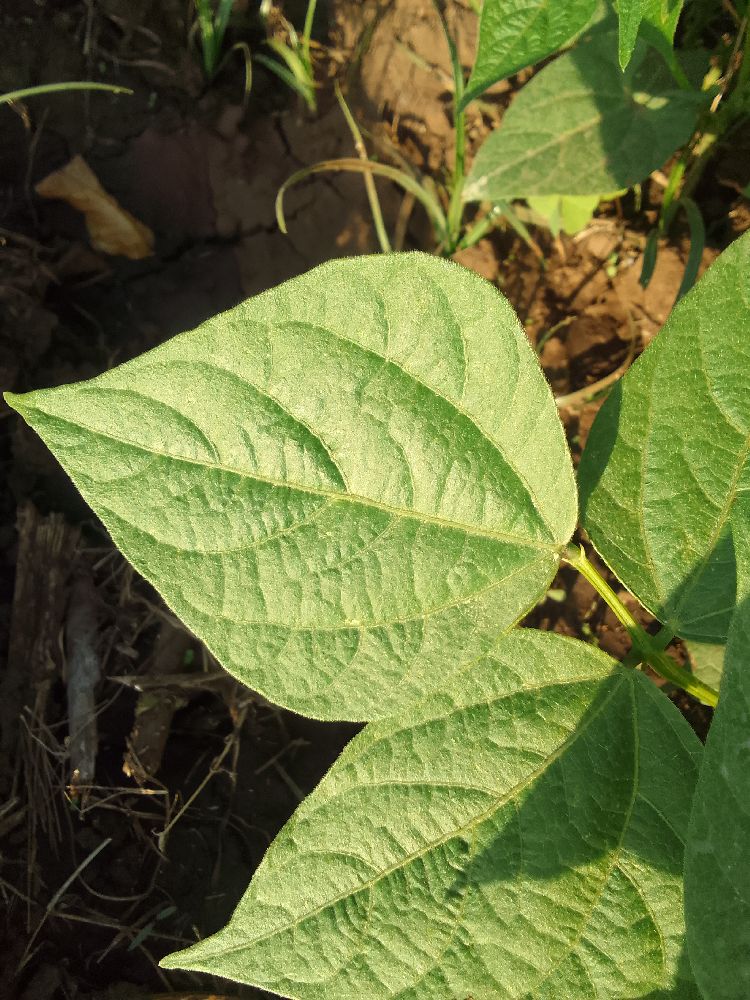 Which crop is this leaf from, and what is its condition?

common bean, healthy
